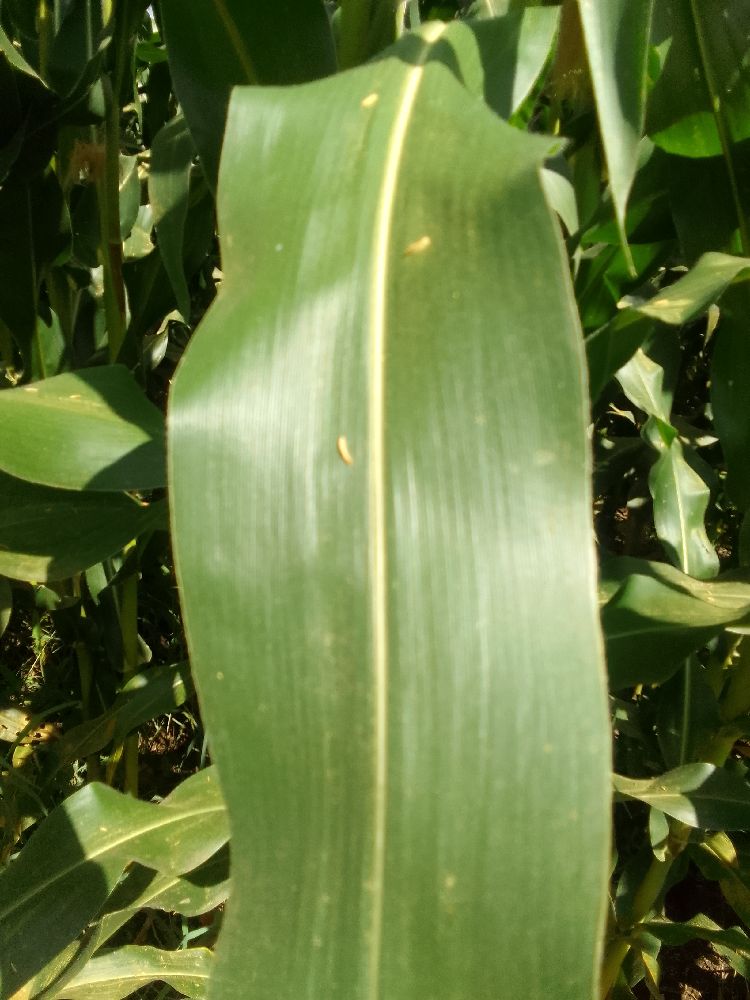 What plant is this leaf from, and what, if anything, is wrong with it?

maize, healthy
